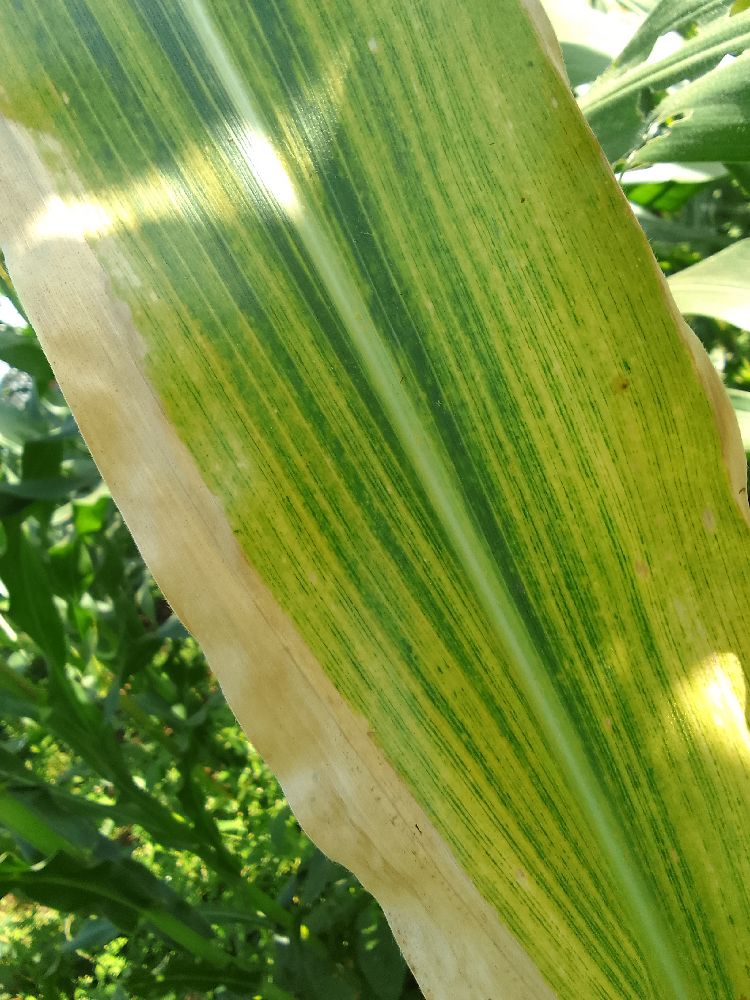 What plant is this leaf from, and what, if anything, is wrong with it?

maize, maize lethal necrosis
